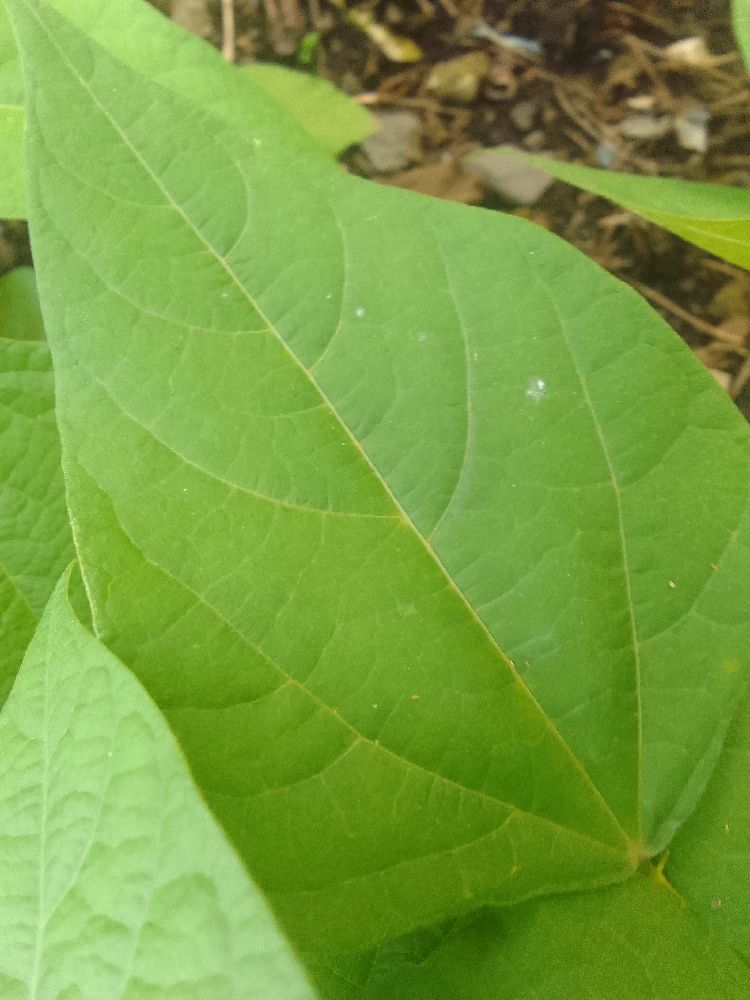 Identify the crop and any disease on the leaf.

common bean, healthy
